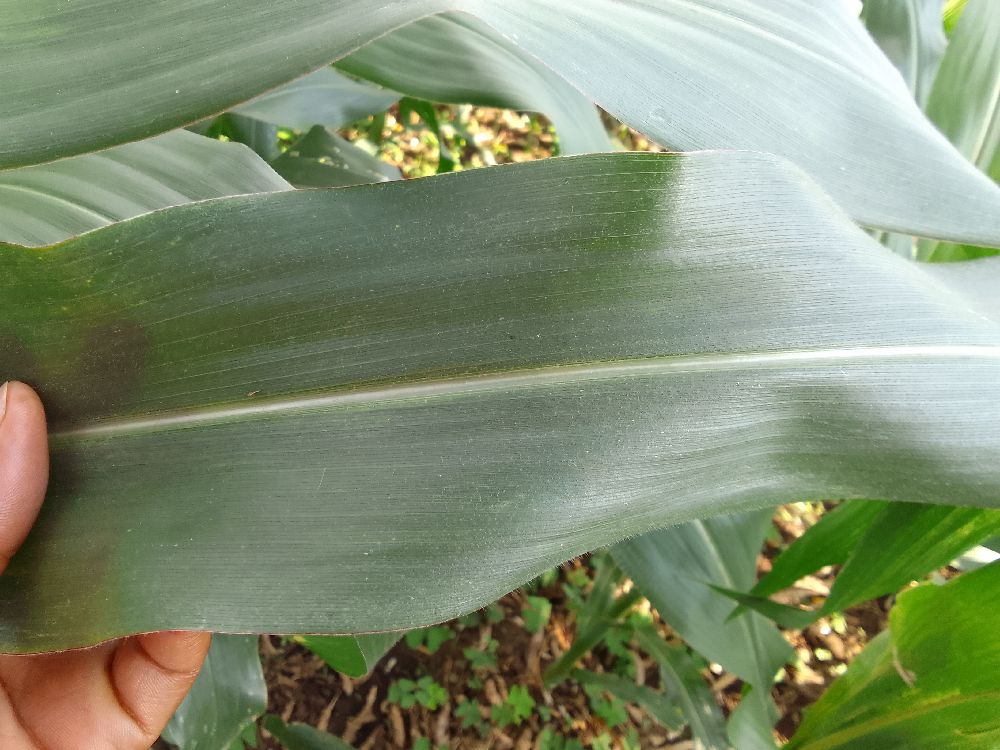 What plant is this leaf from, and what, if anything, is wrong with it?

maize, healthy
